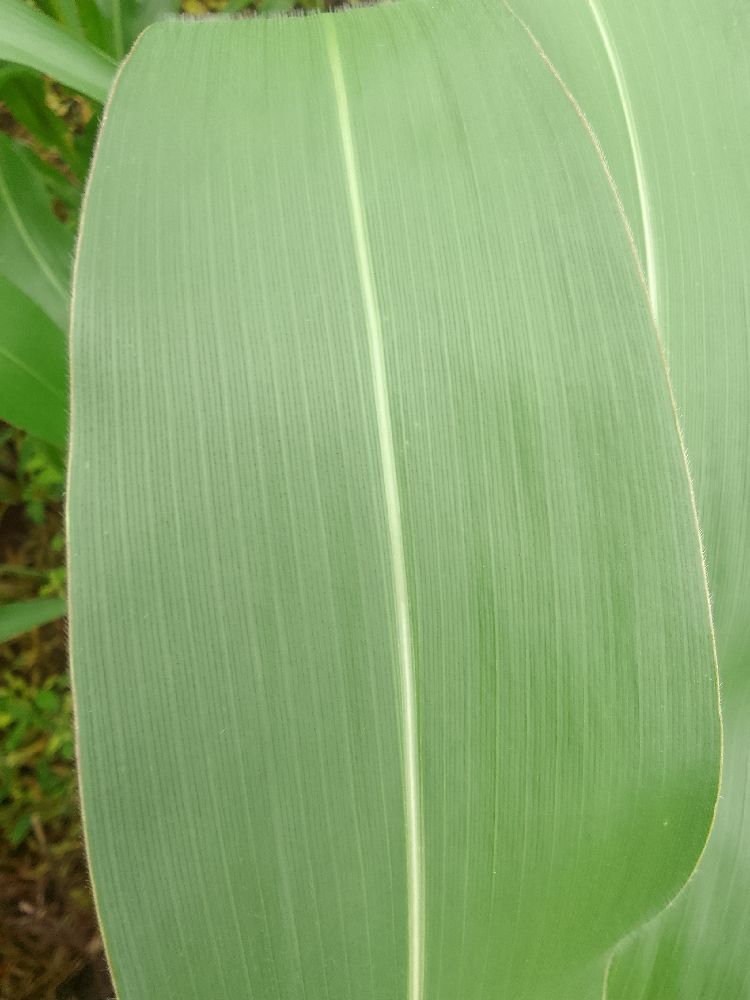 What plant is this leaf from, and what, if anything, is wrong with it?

maize, healthy
